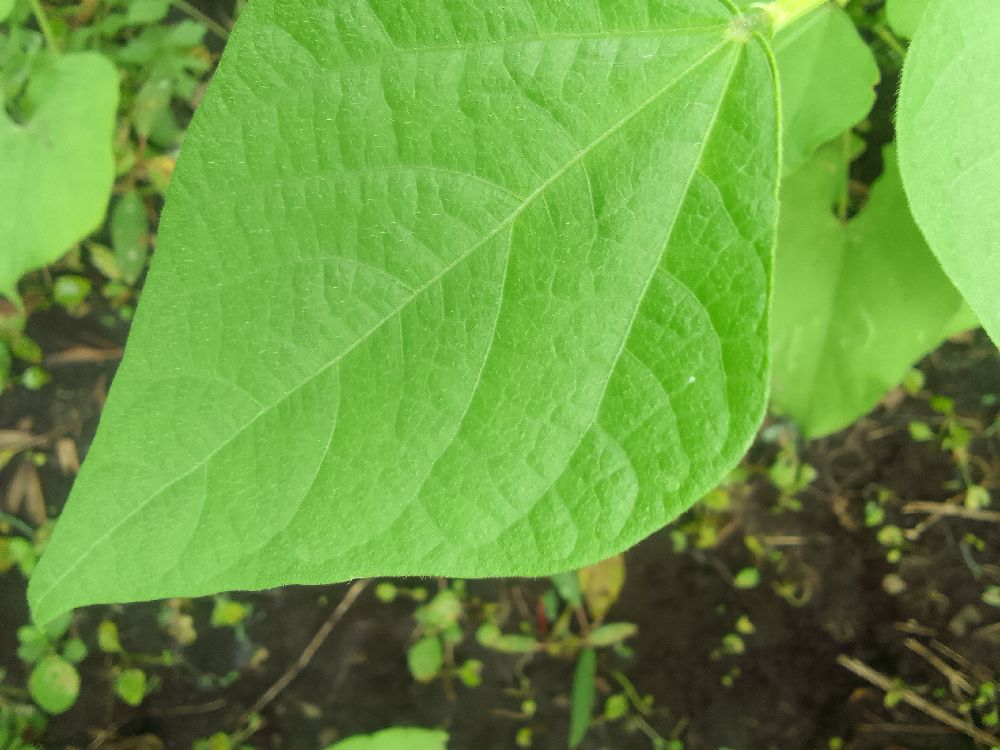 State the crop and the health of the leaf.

common bean, healthy
